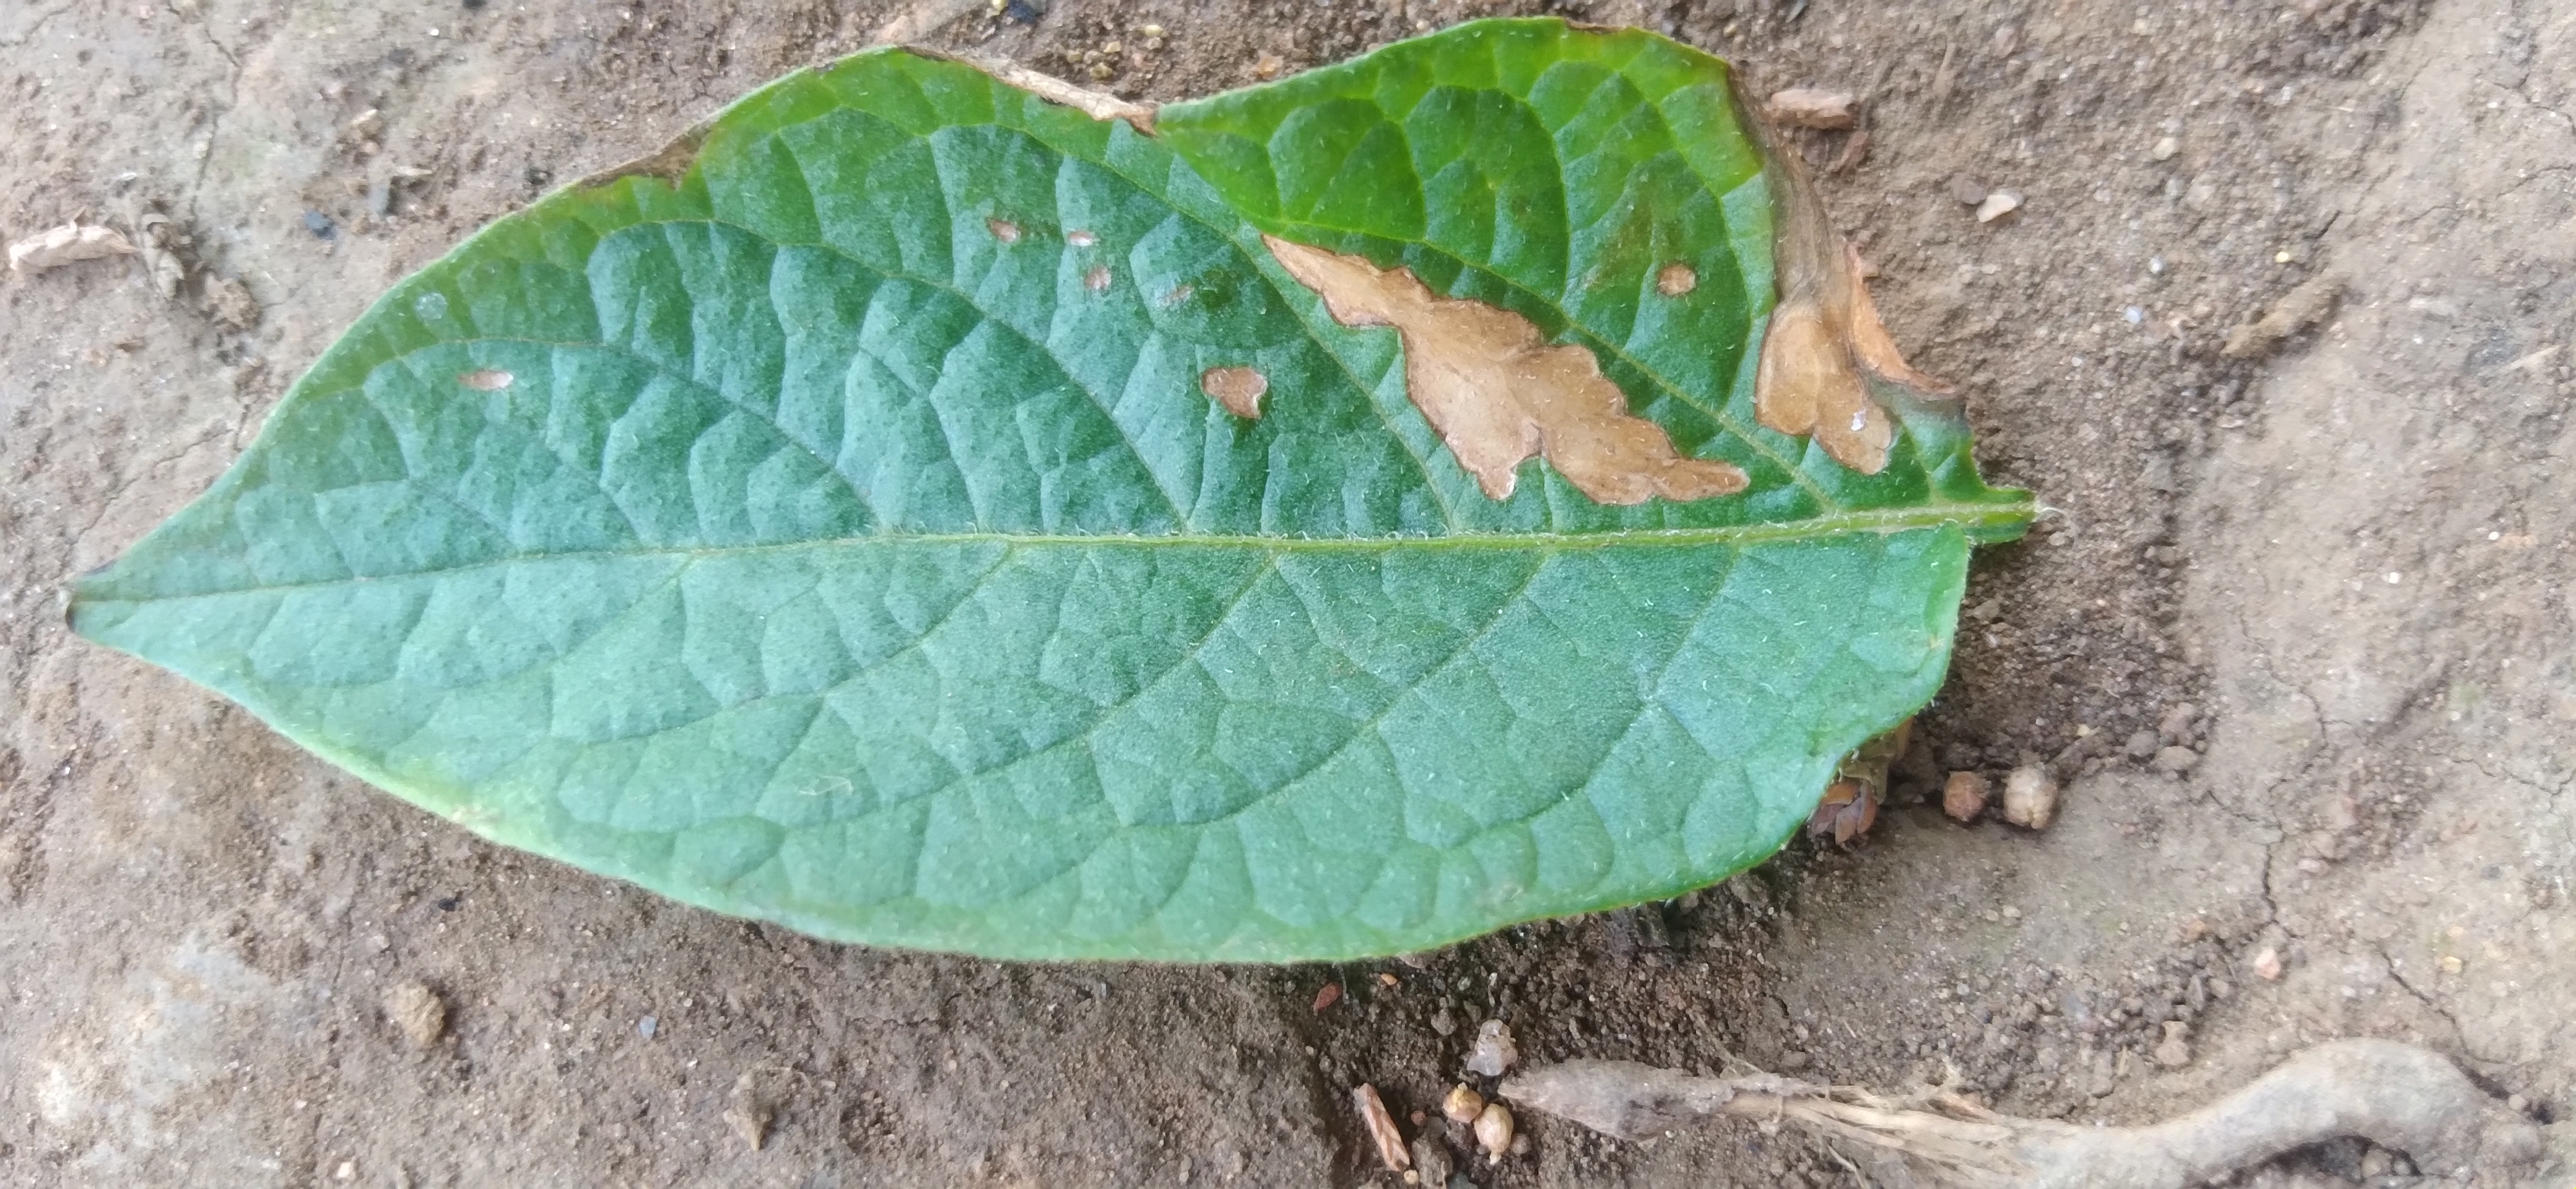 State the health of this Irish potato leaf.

early blight
